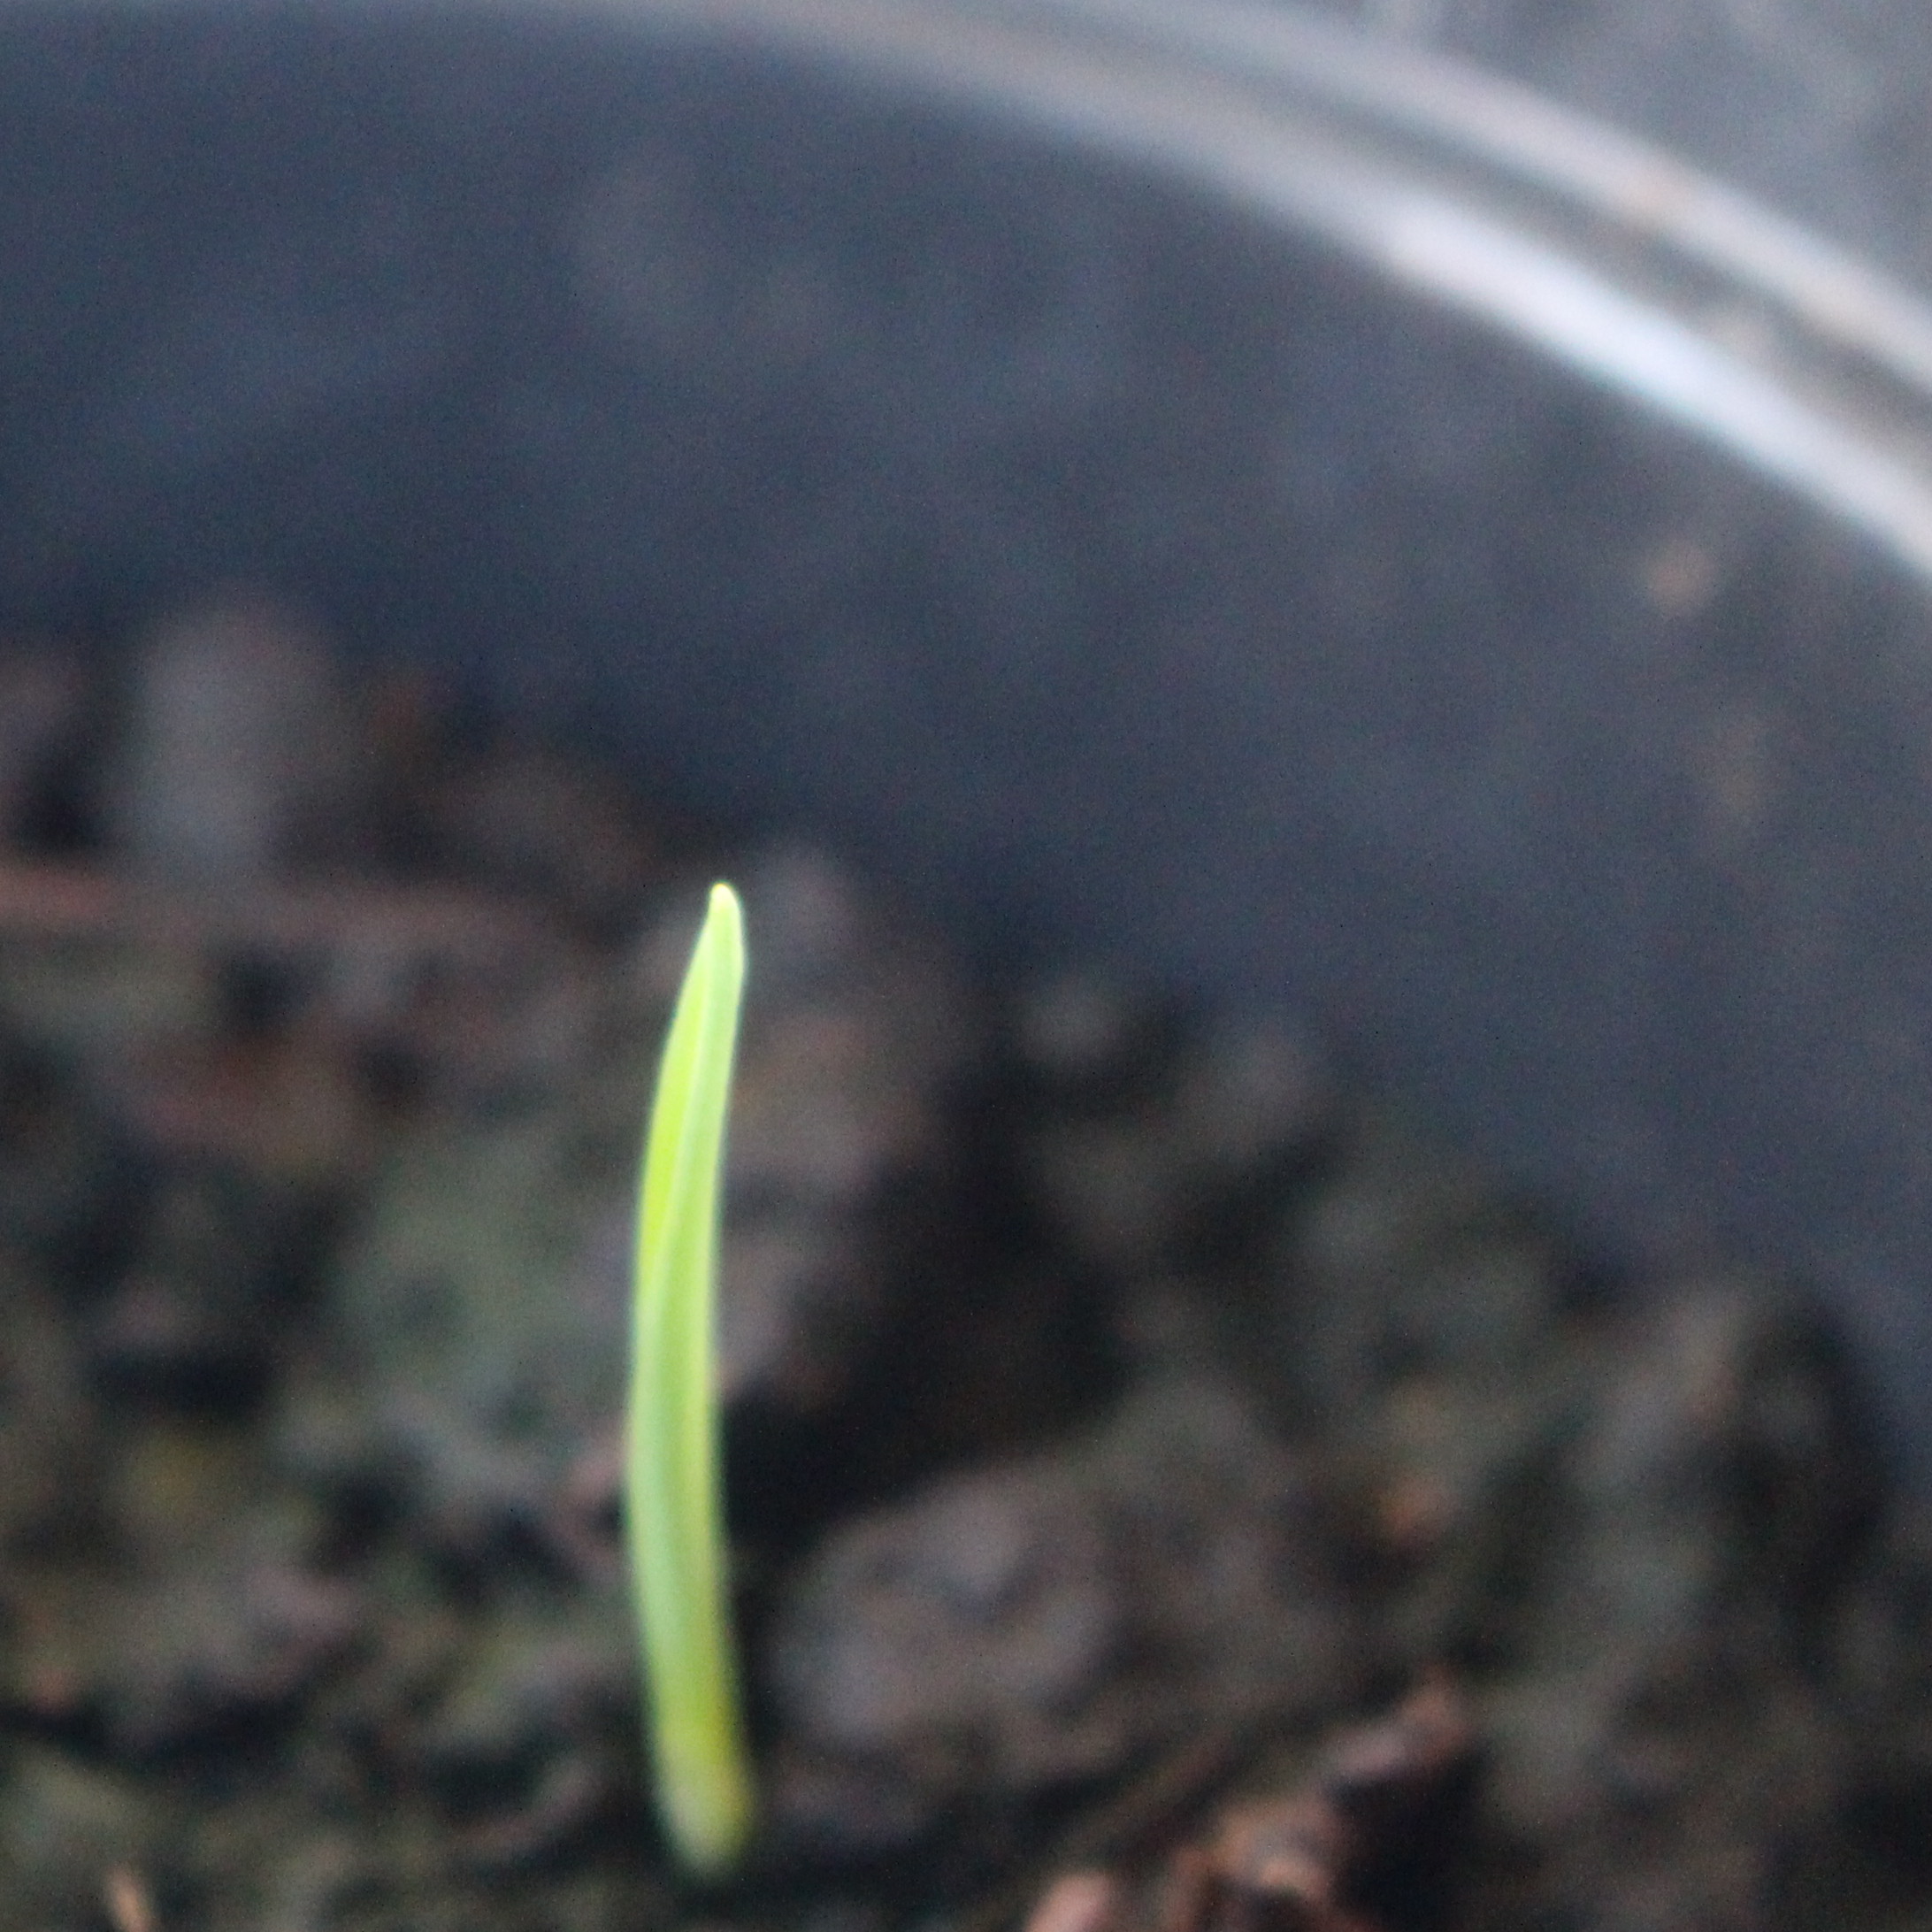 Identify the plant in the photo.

Avena sterilis
